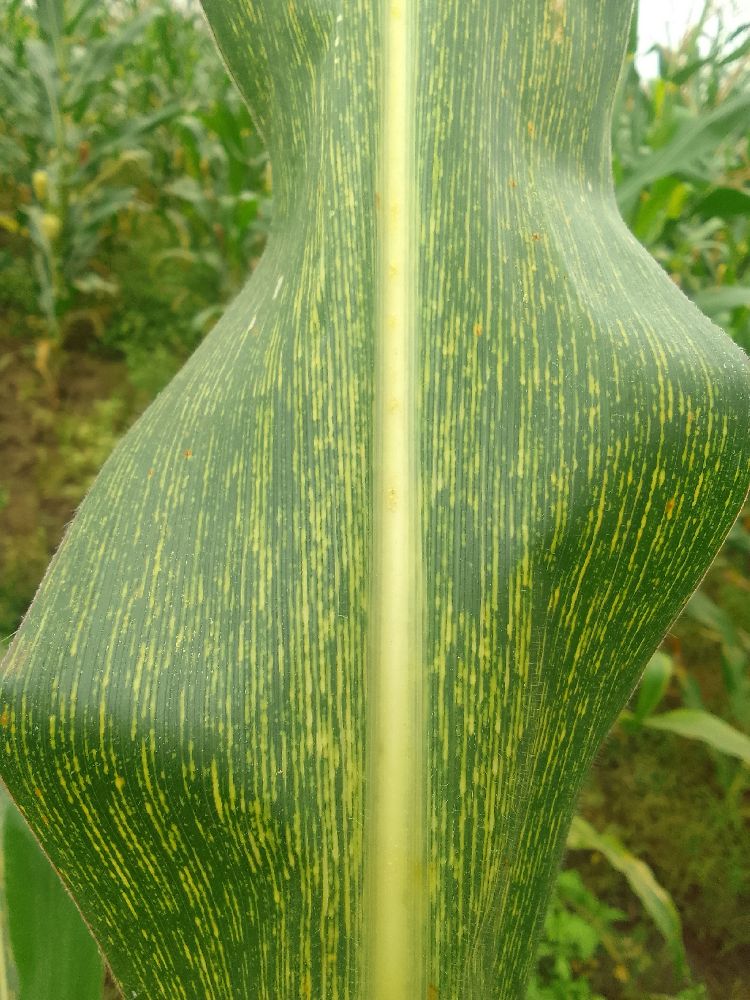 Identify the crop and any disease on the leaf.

maize, maize streak virus
